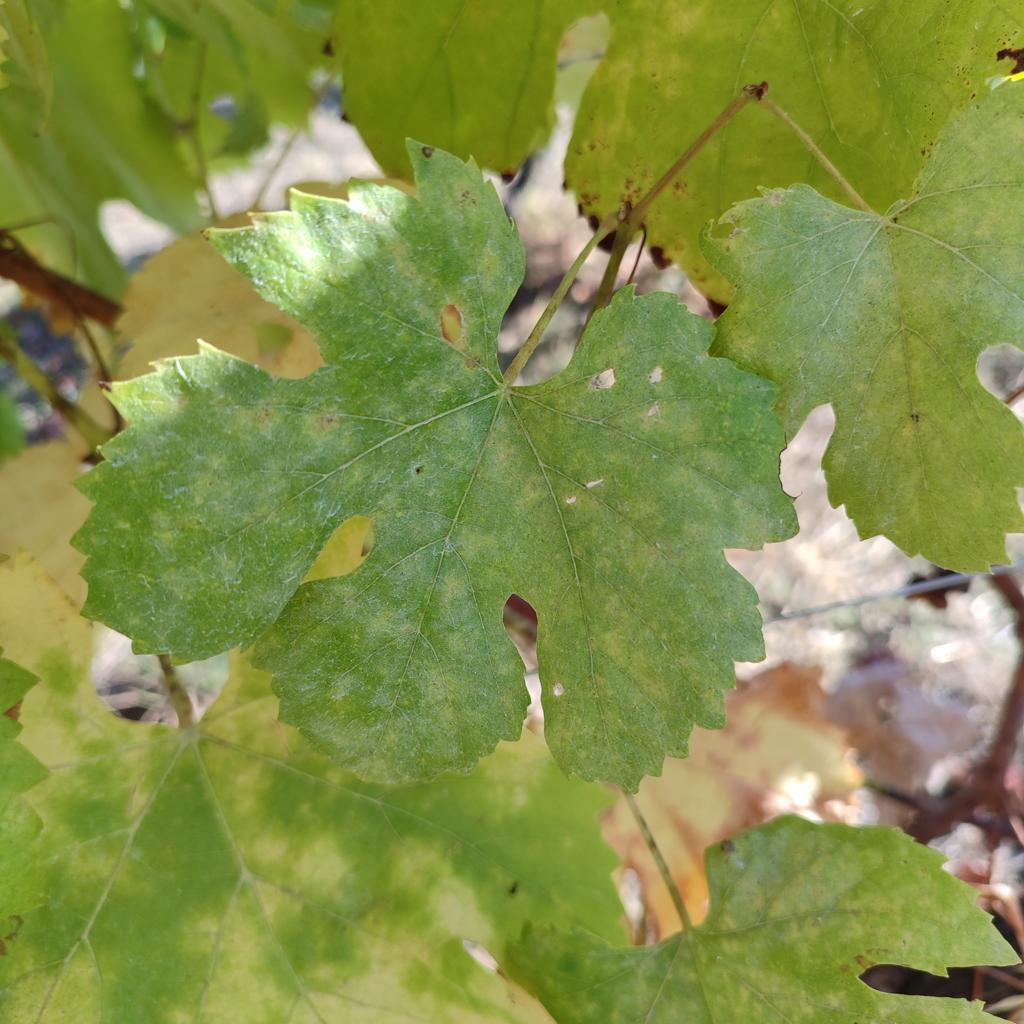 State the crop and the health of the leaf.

grapevine, powdery mildew
